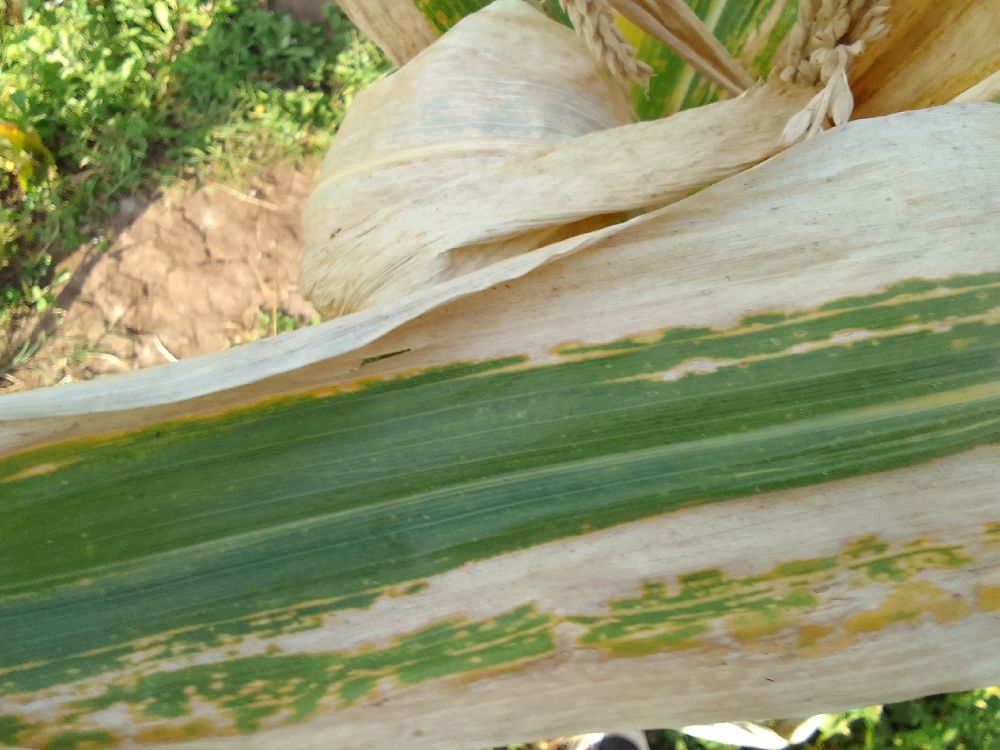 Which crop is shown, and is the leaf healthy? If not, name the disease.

maize, maize lethal necrosis
